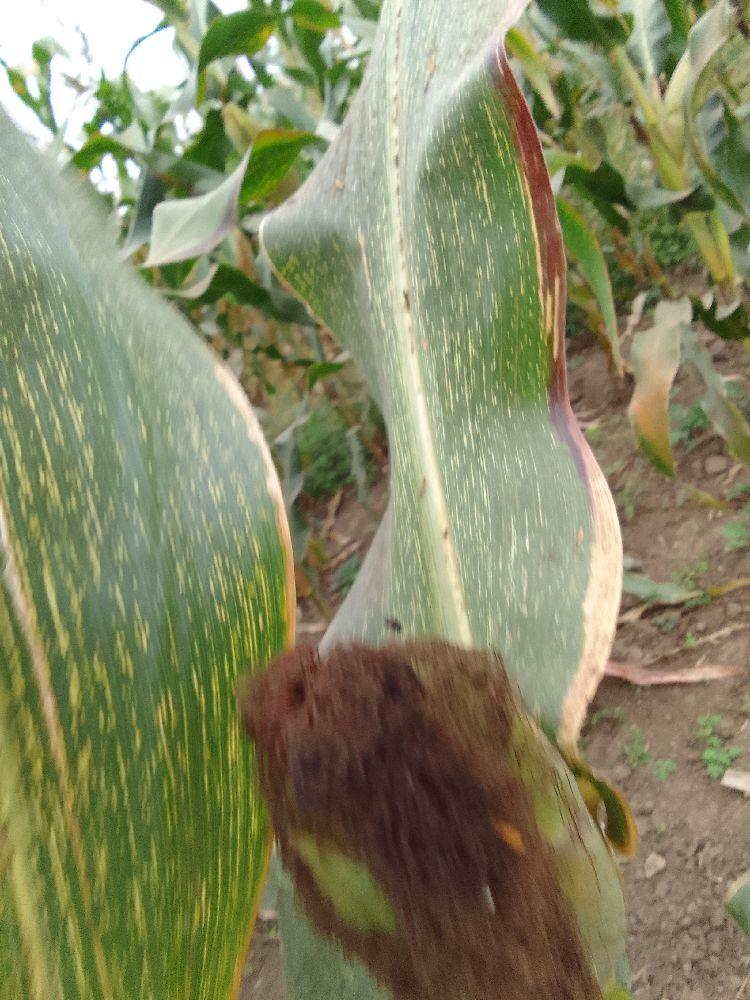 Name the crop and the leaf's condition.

maize, maize streak virus
